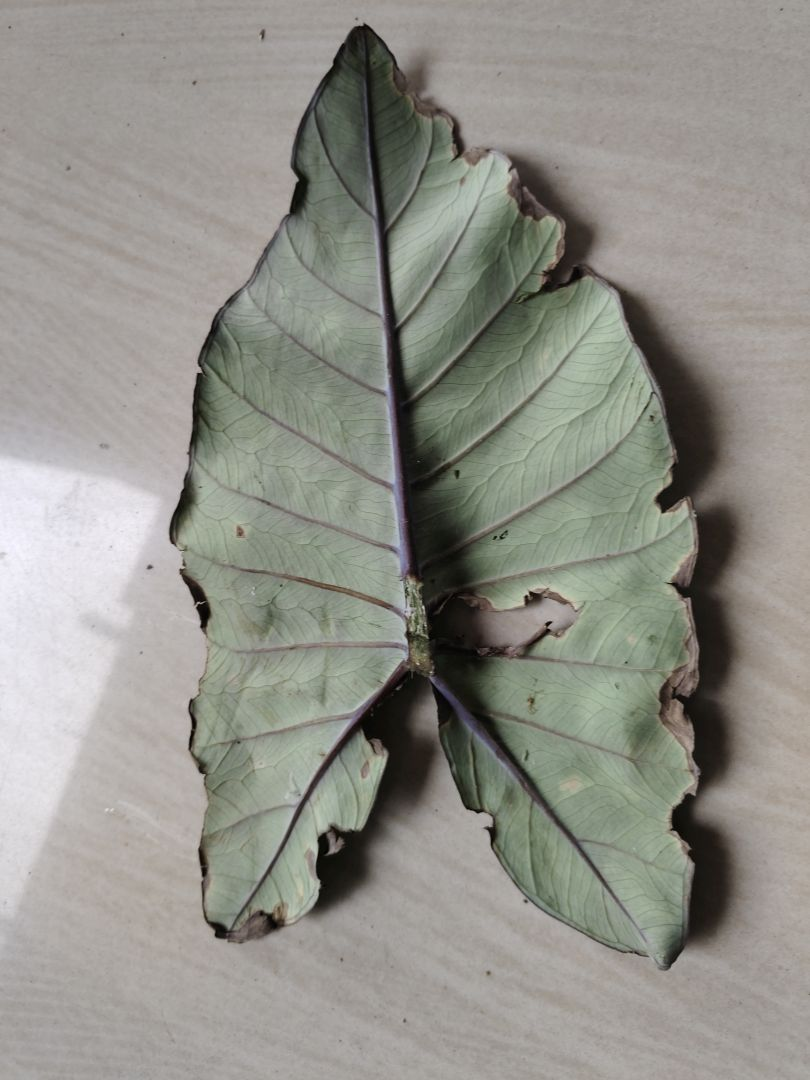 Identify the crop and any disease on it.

taro, leaf blight
